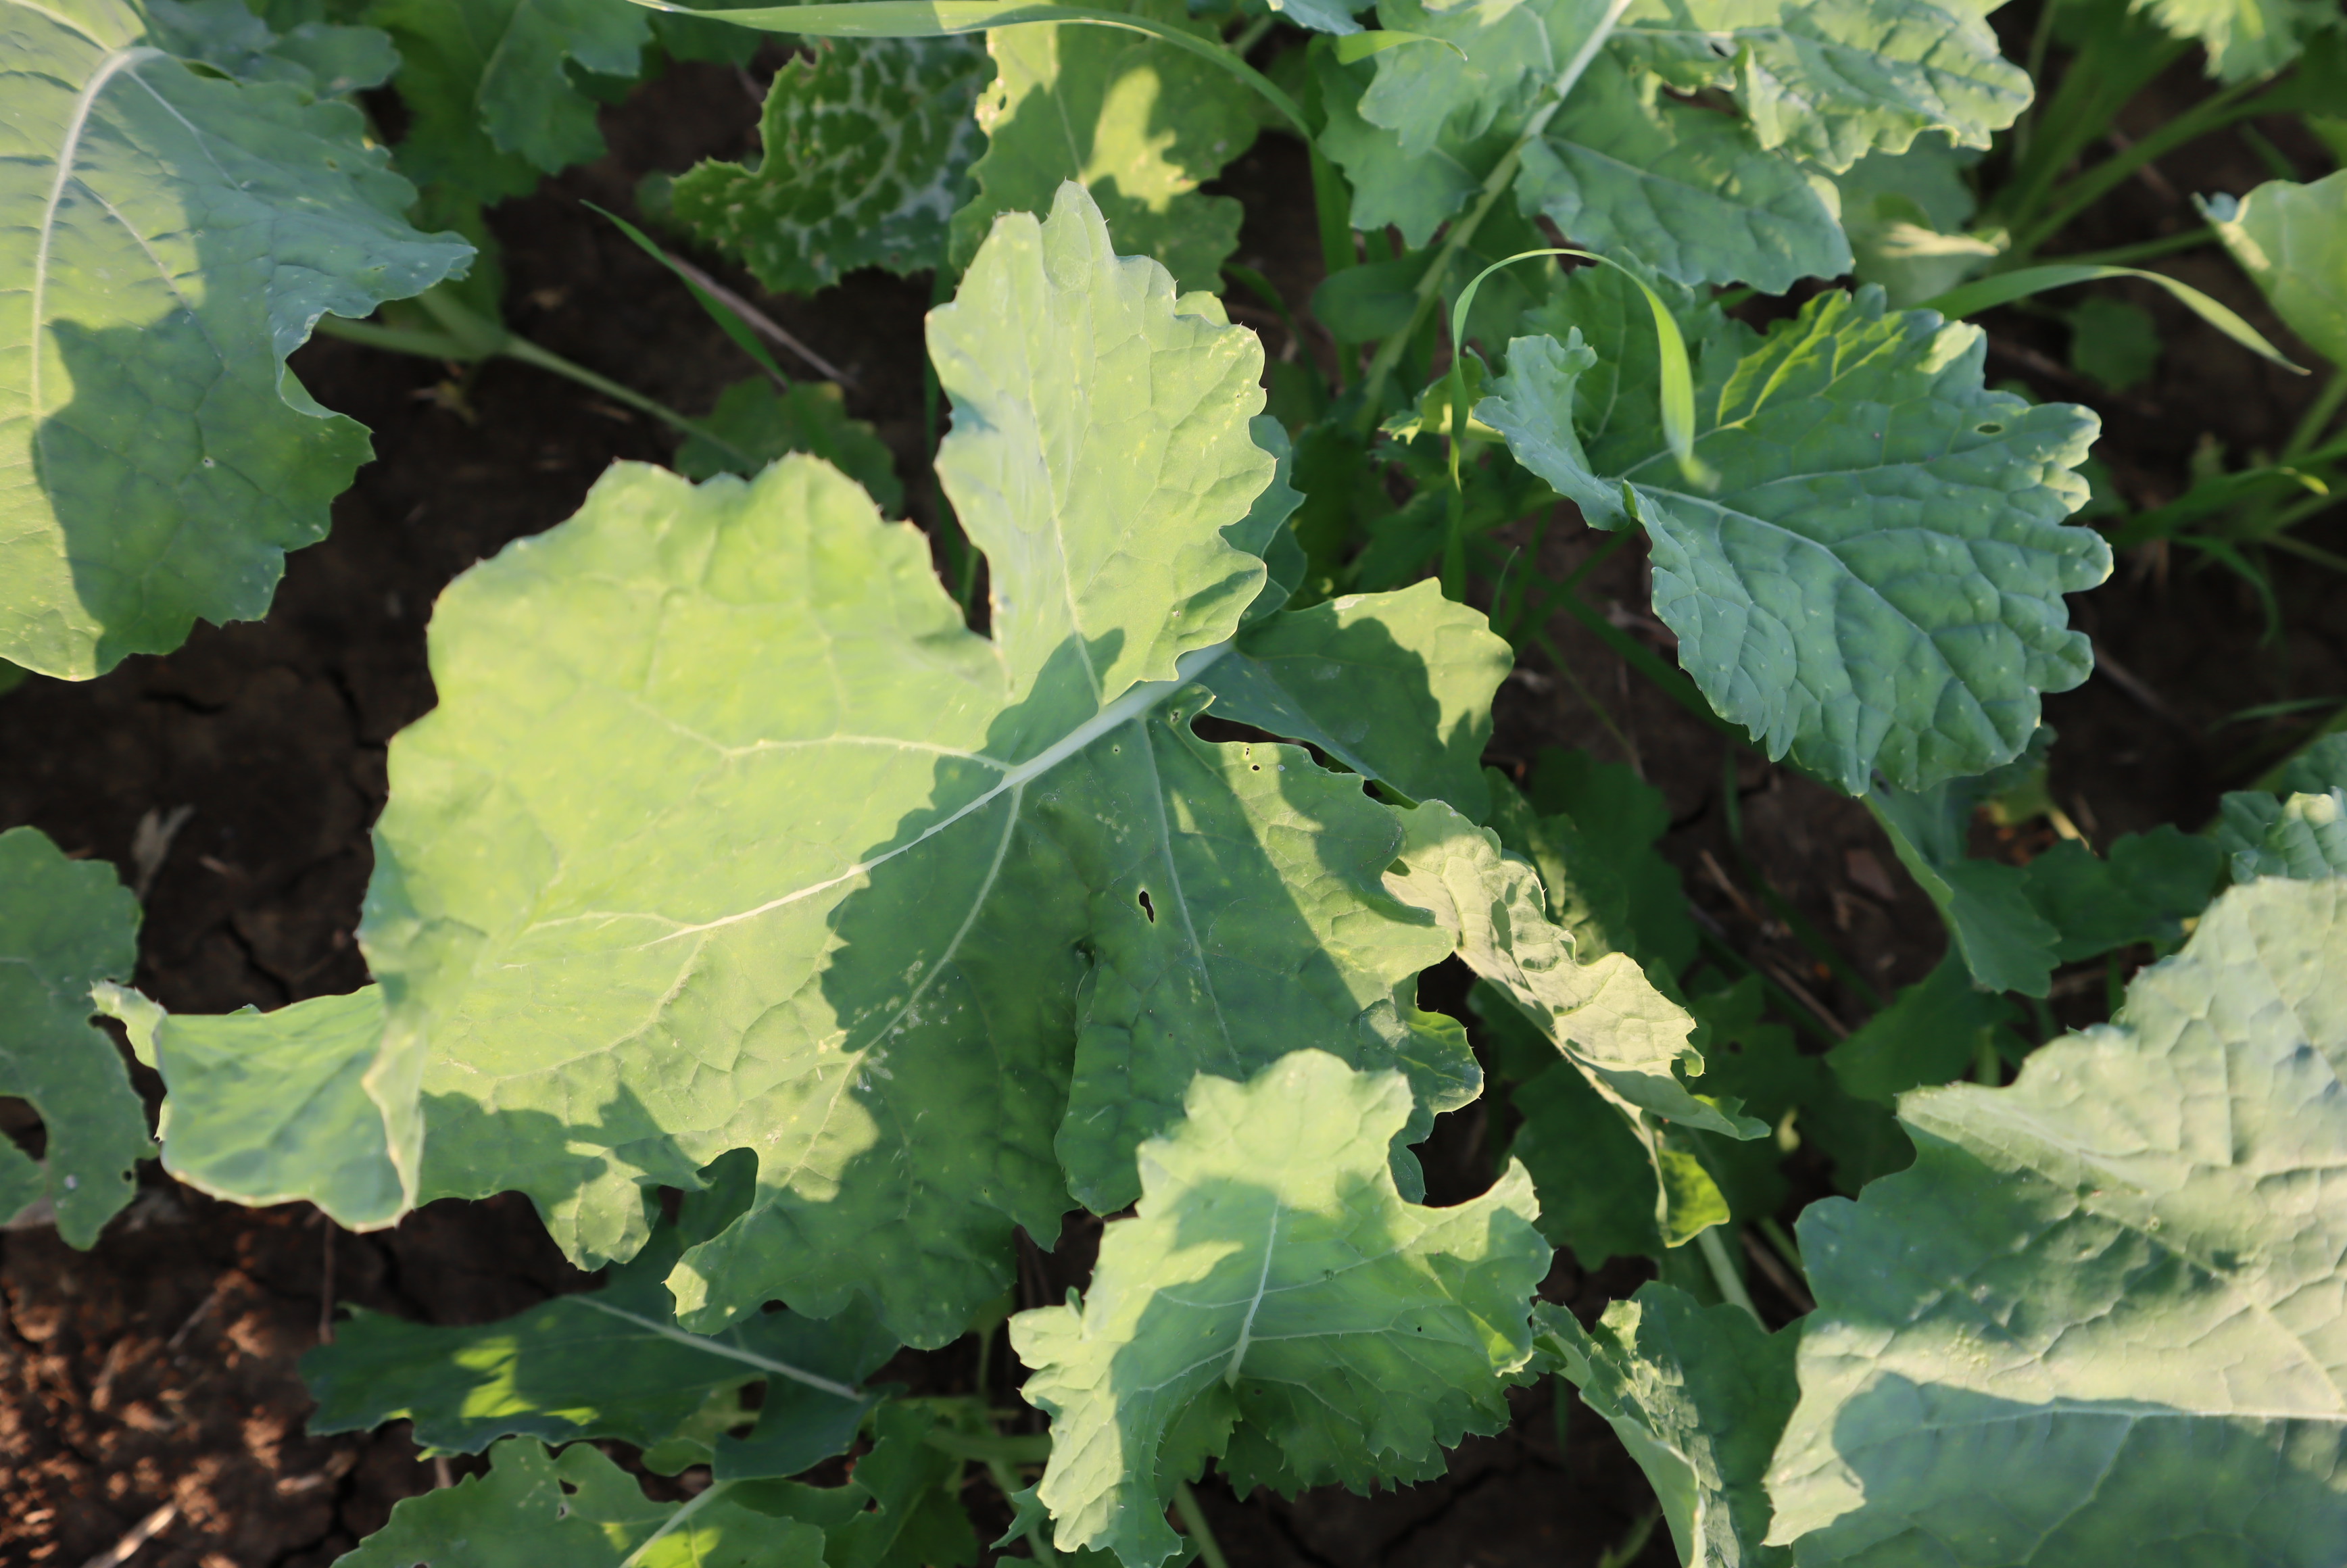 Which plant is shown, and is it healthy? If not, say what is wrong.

cauliflower, phytophagous
